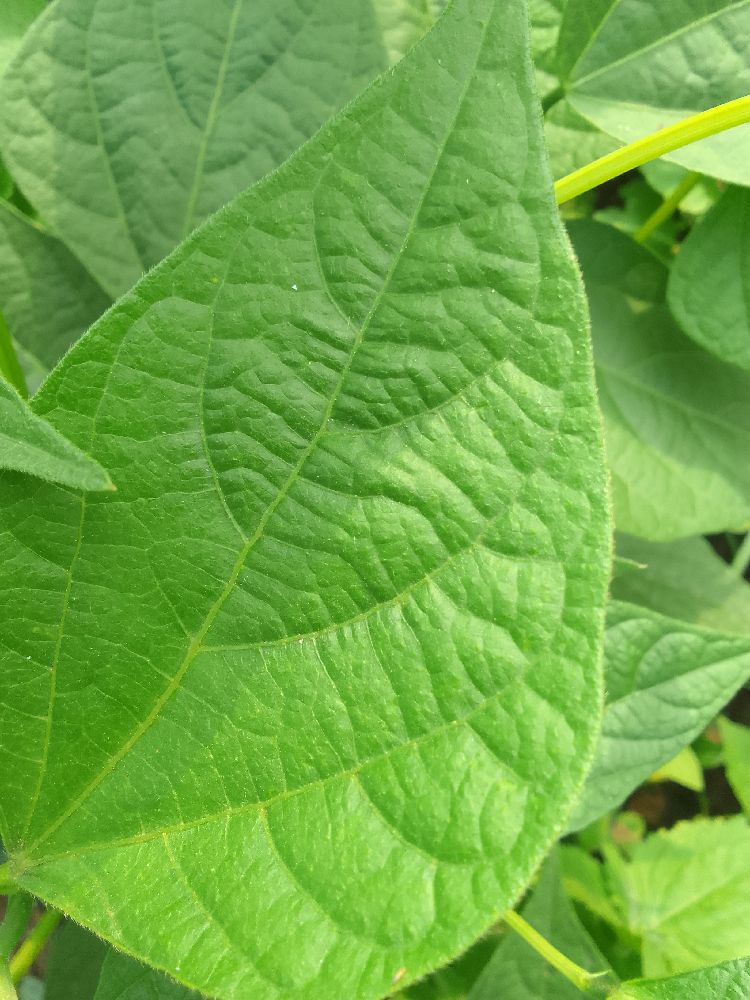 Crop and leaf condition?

common bean, healthy
